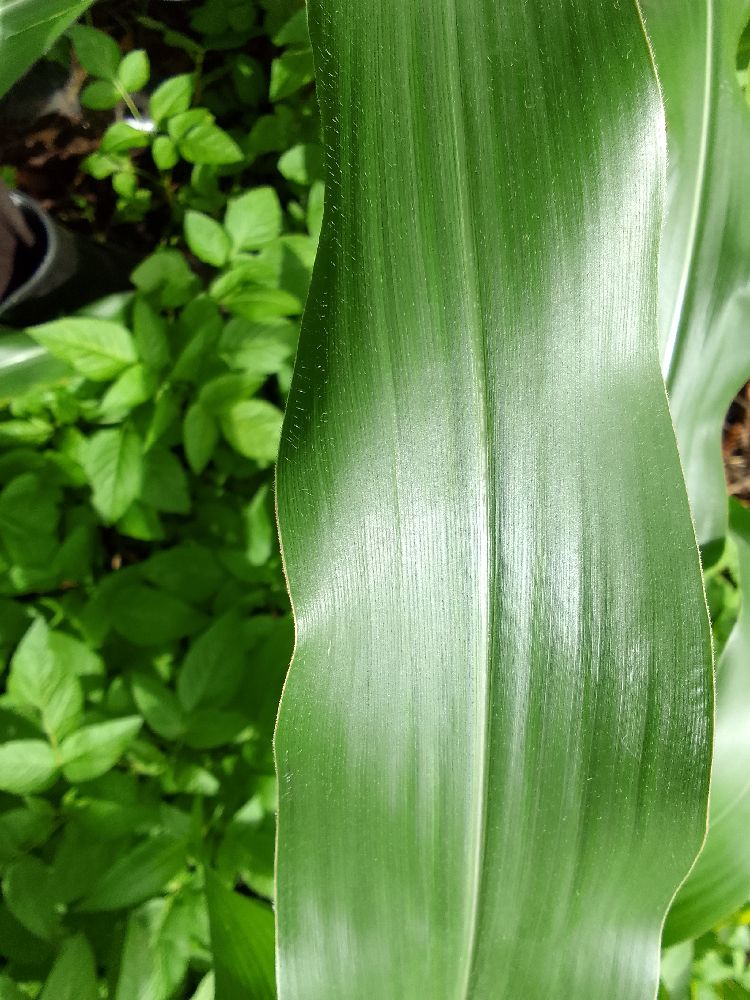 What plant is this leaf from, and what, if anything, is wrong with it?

maize, healthy
